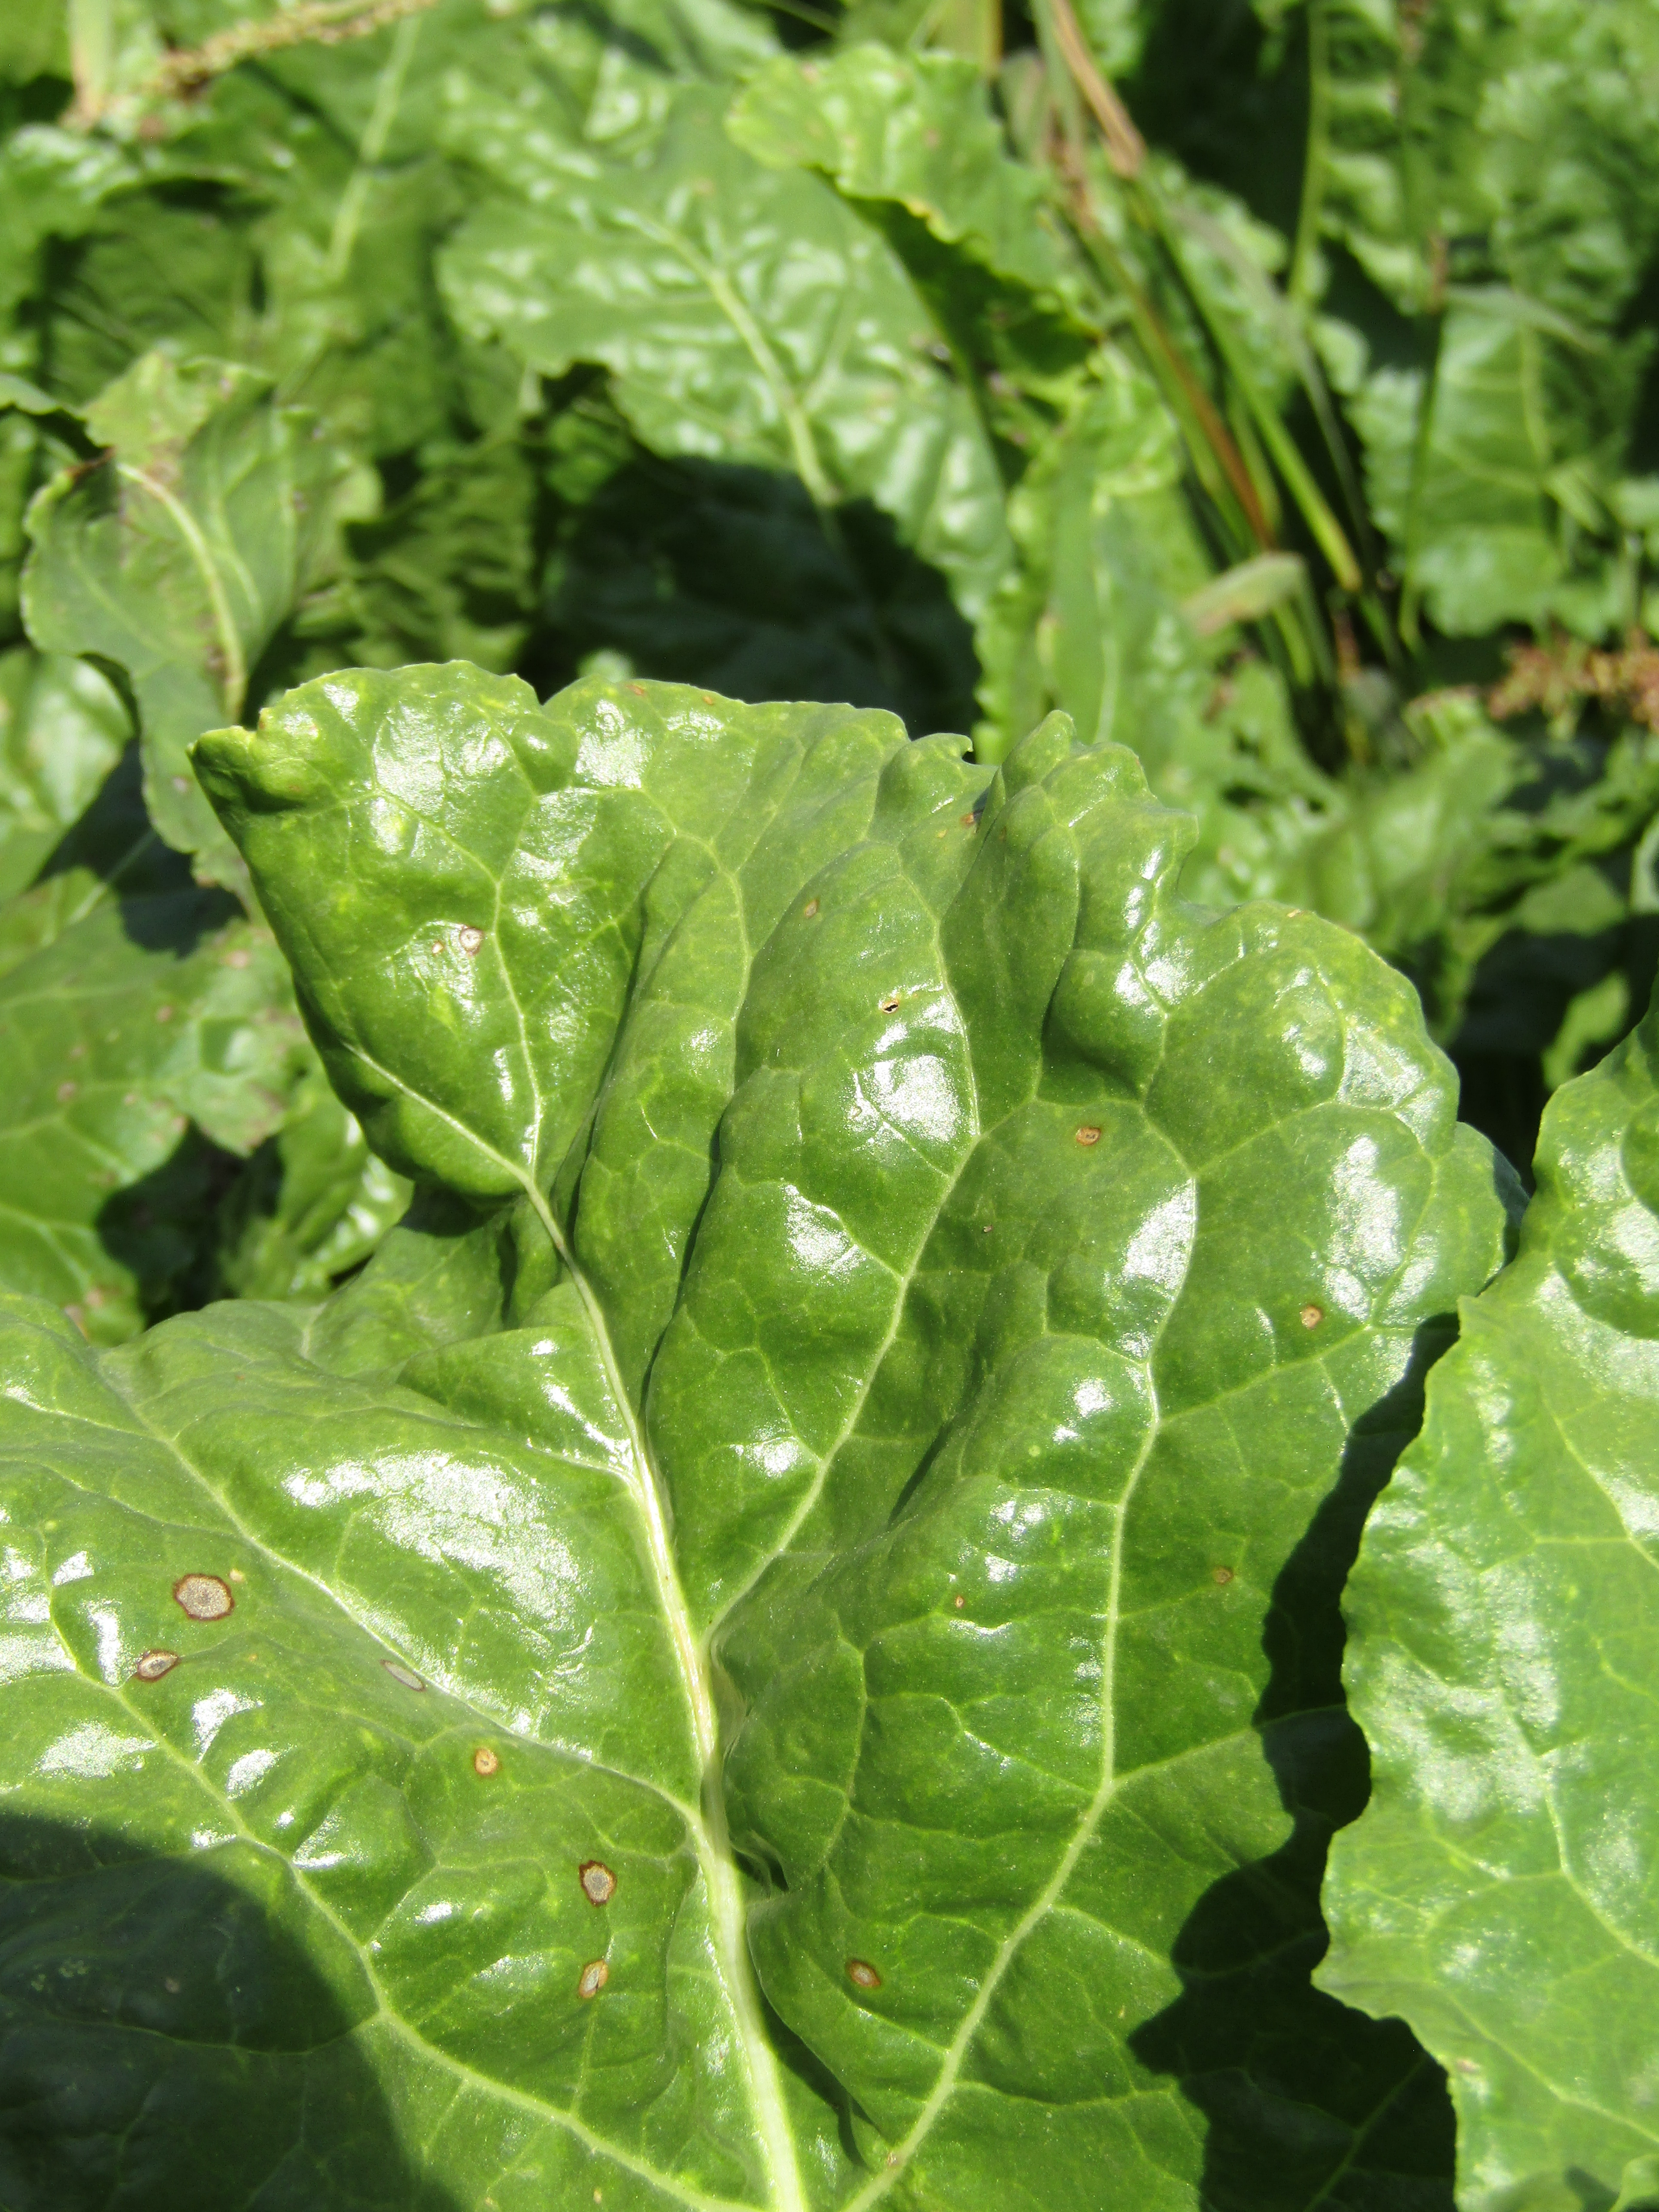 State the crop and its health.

beet, cercospora
